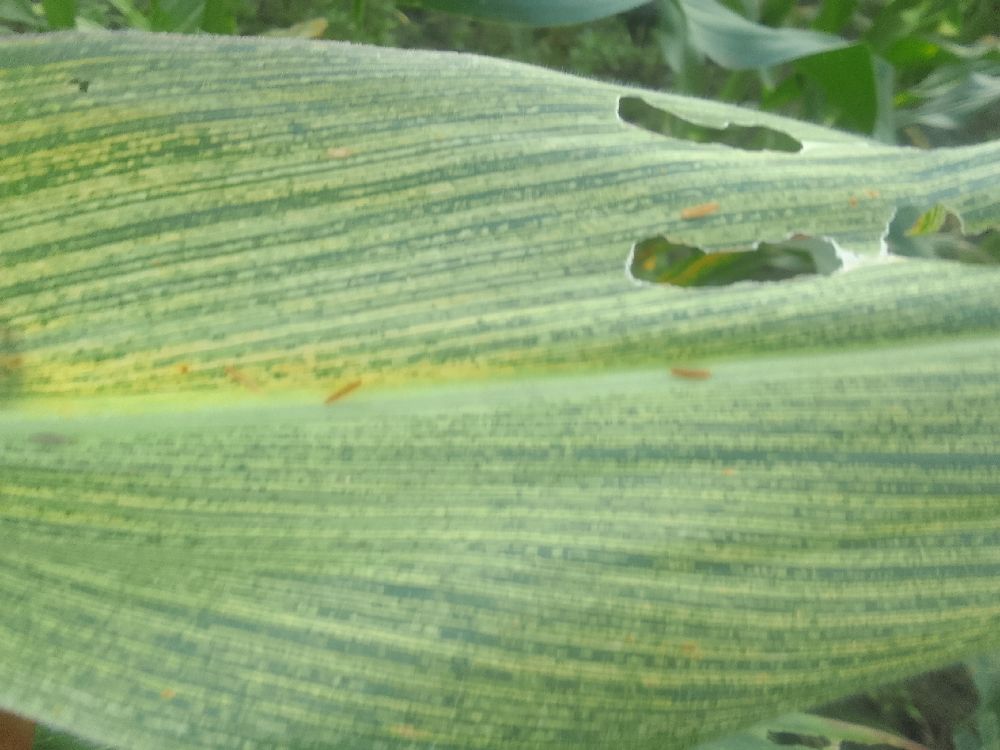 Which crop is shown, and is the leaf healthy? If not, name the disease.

maize, maize streak virus
